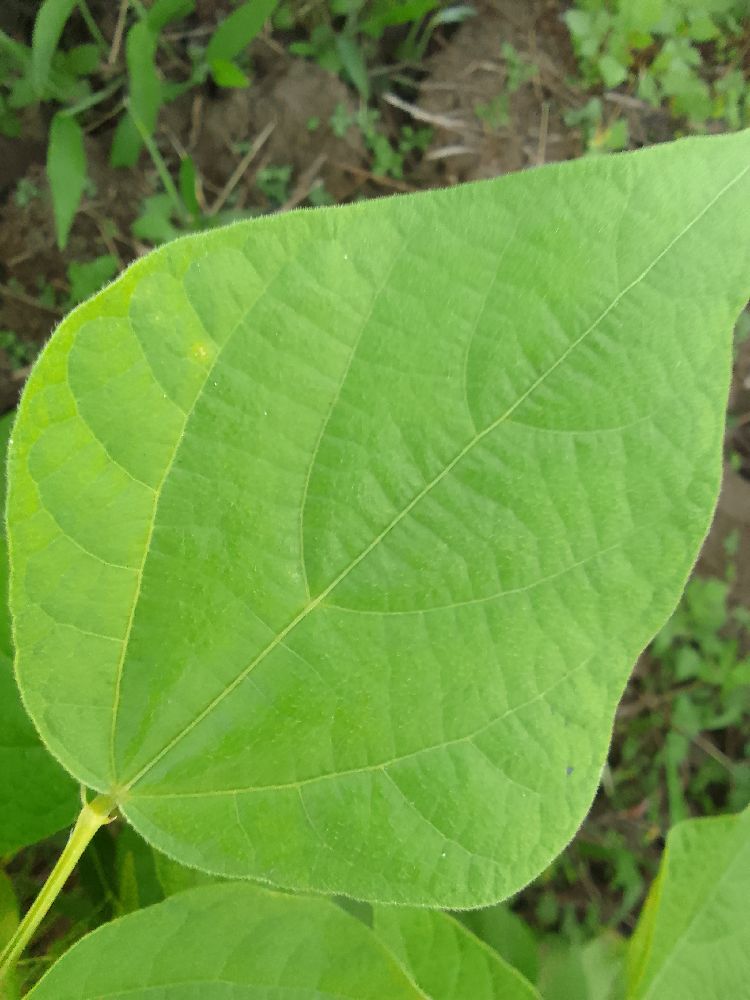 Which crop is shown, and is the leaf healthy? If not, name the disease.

common bean, healthy
